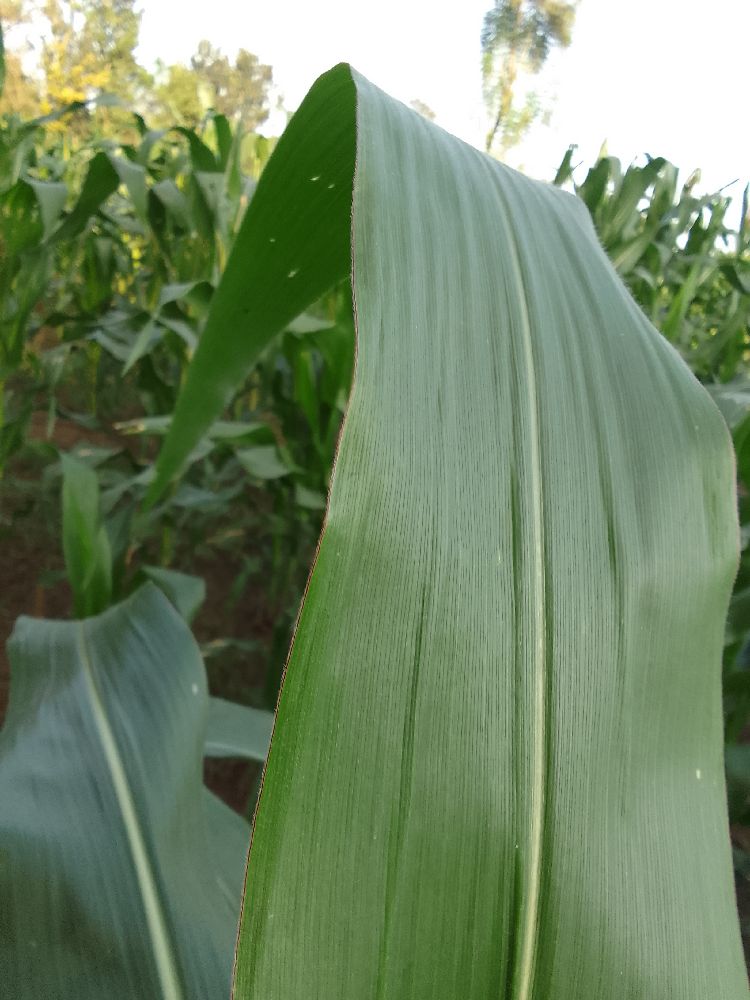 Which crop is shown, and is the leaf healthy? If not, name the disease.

maize, healthy
